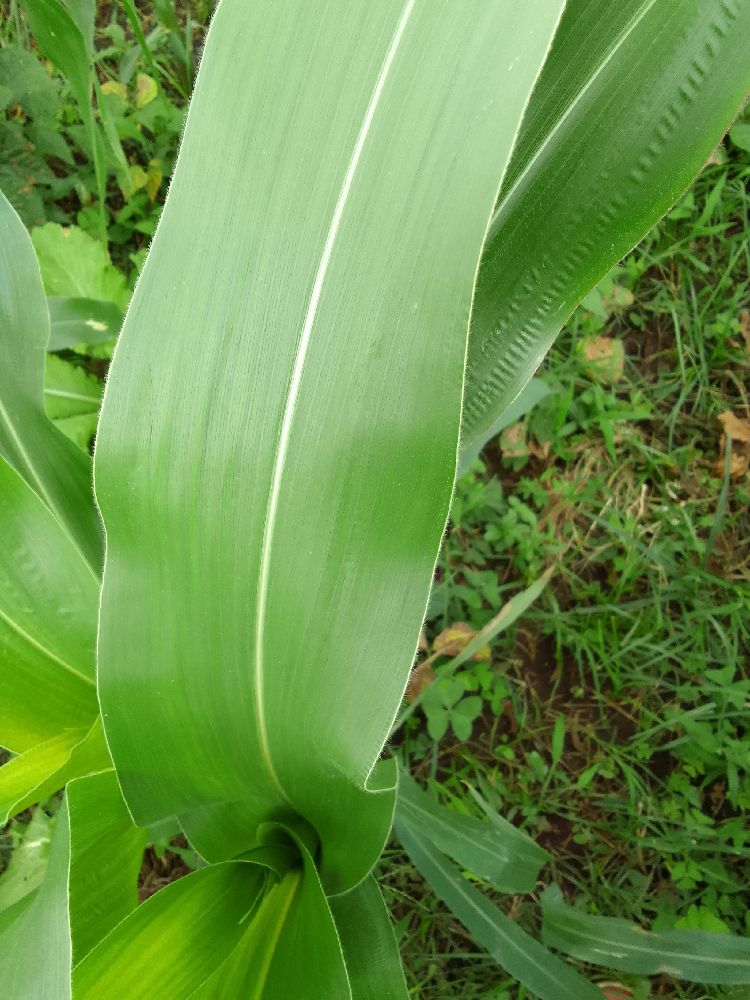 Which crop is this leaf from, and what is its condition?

maize, healthy
